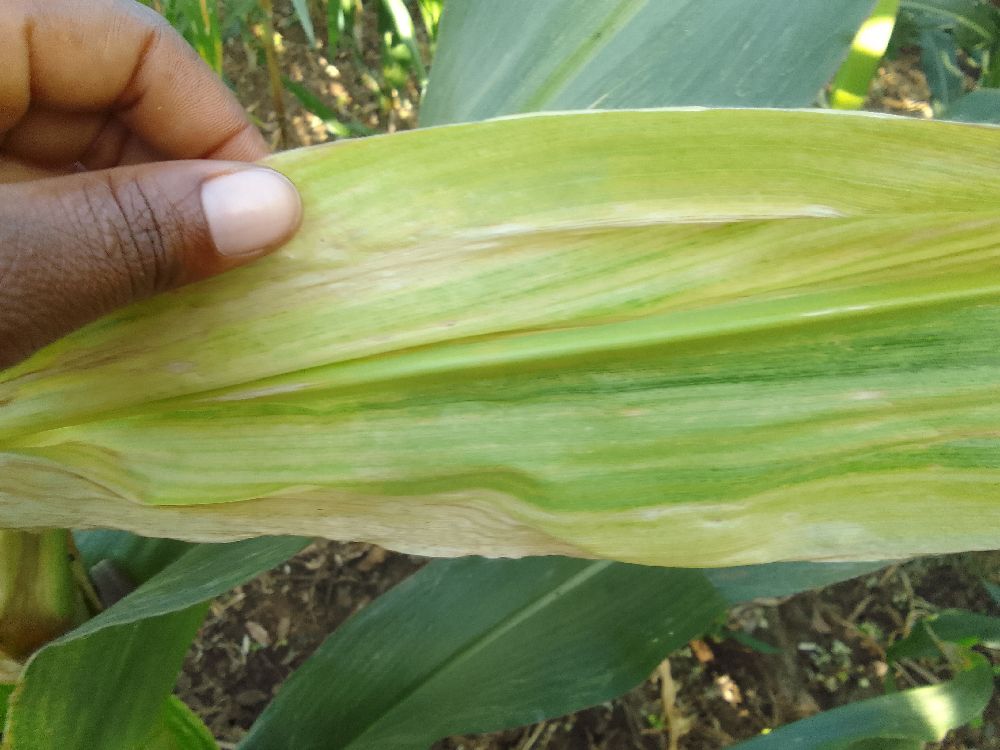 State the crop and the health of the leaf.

maize, maize lethal necrosis
